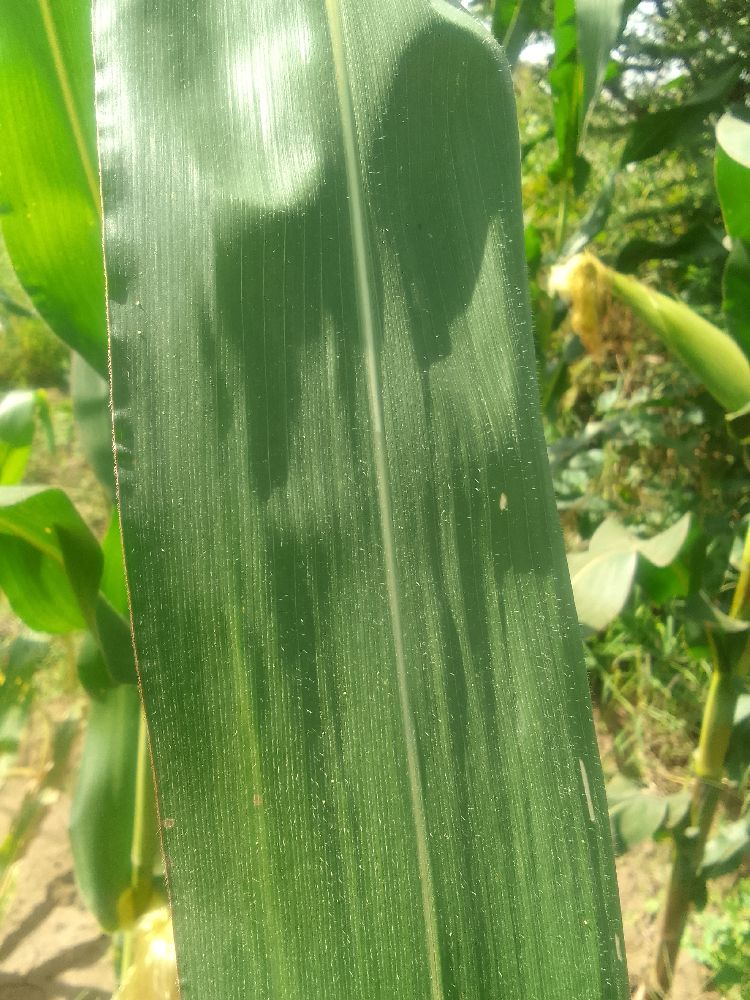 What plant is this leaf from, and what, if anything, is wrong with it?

maize, healthy
